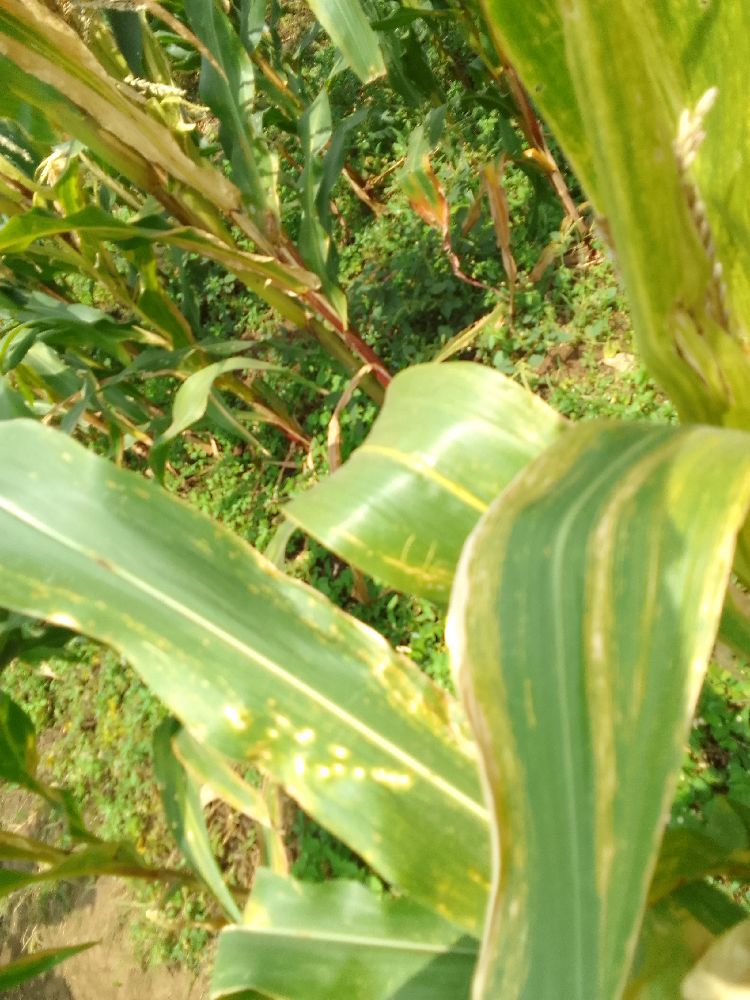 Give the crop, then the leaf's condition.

maize, maize lethal necrosis
